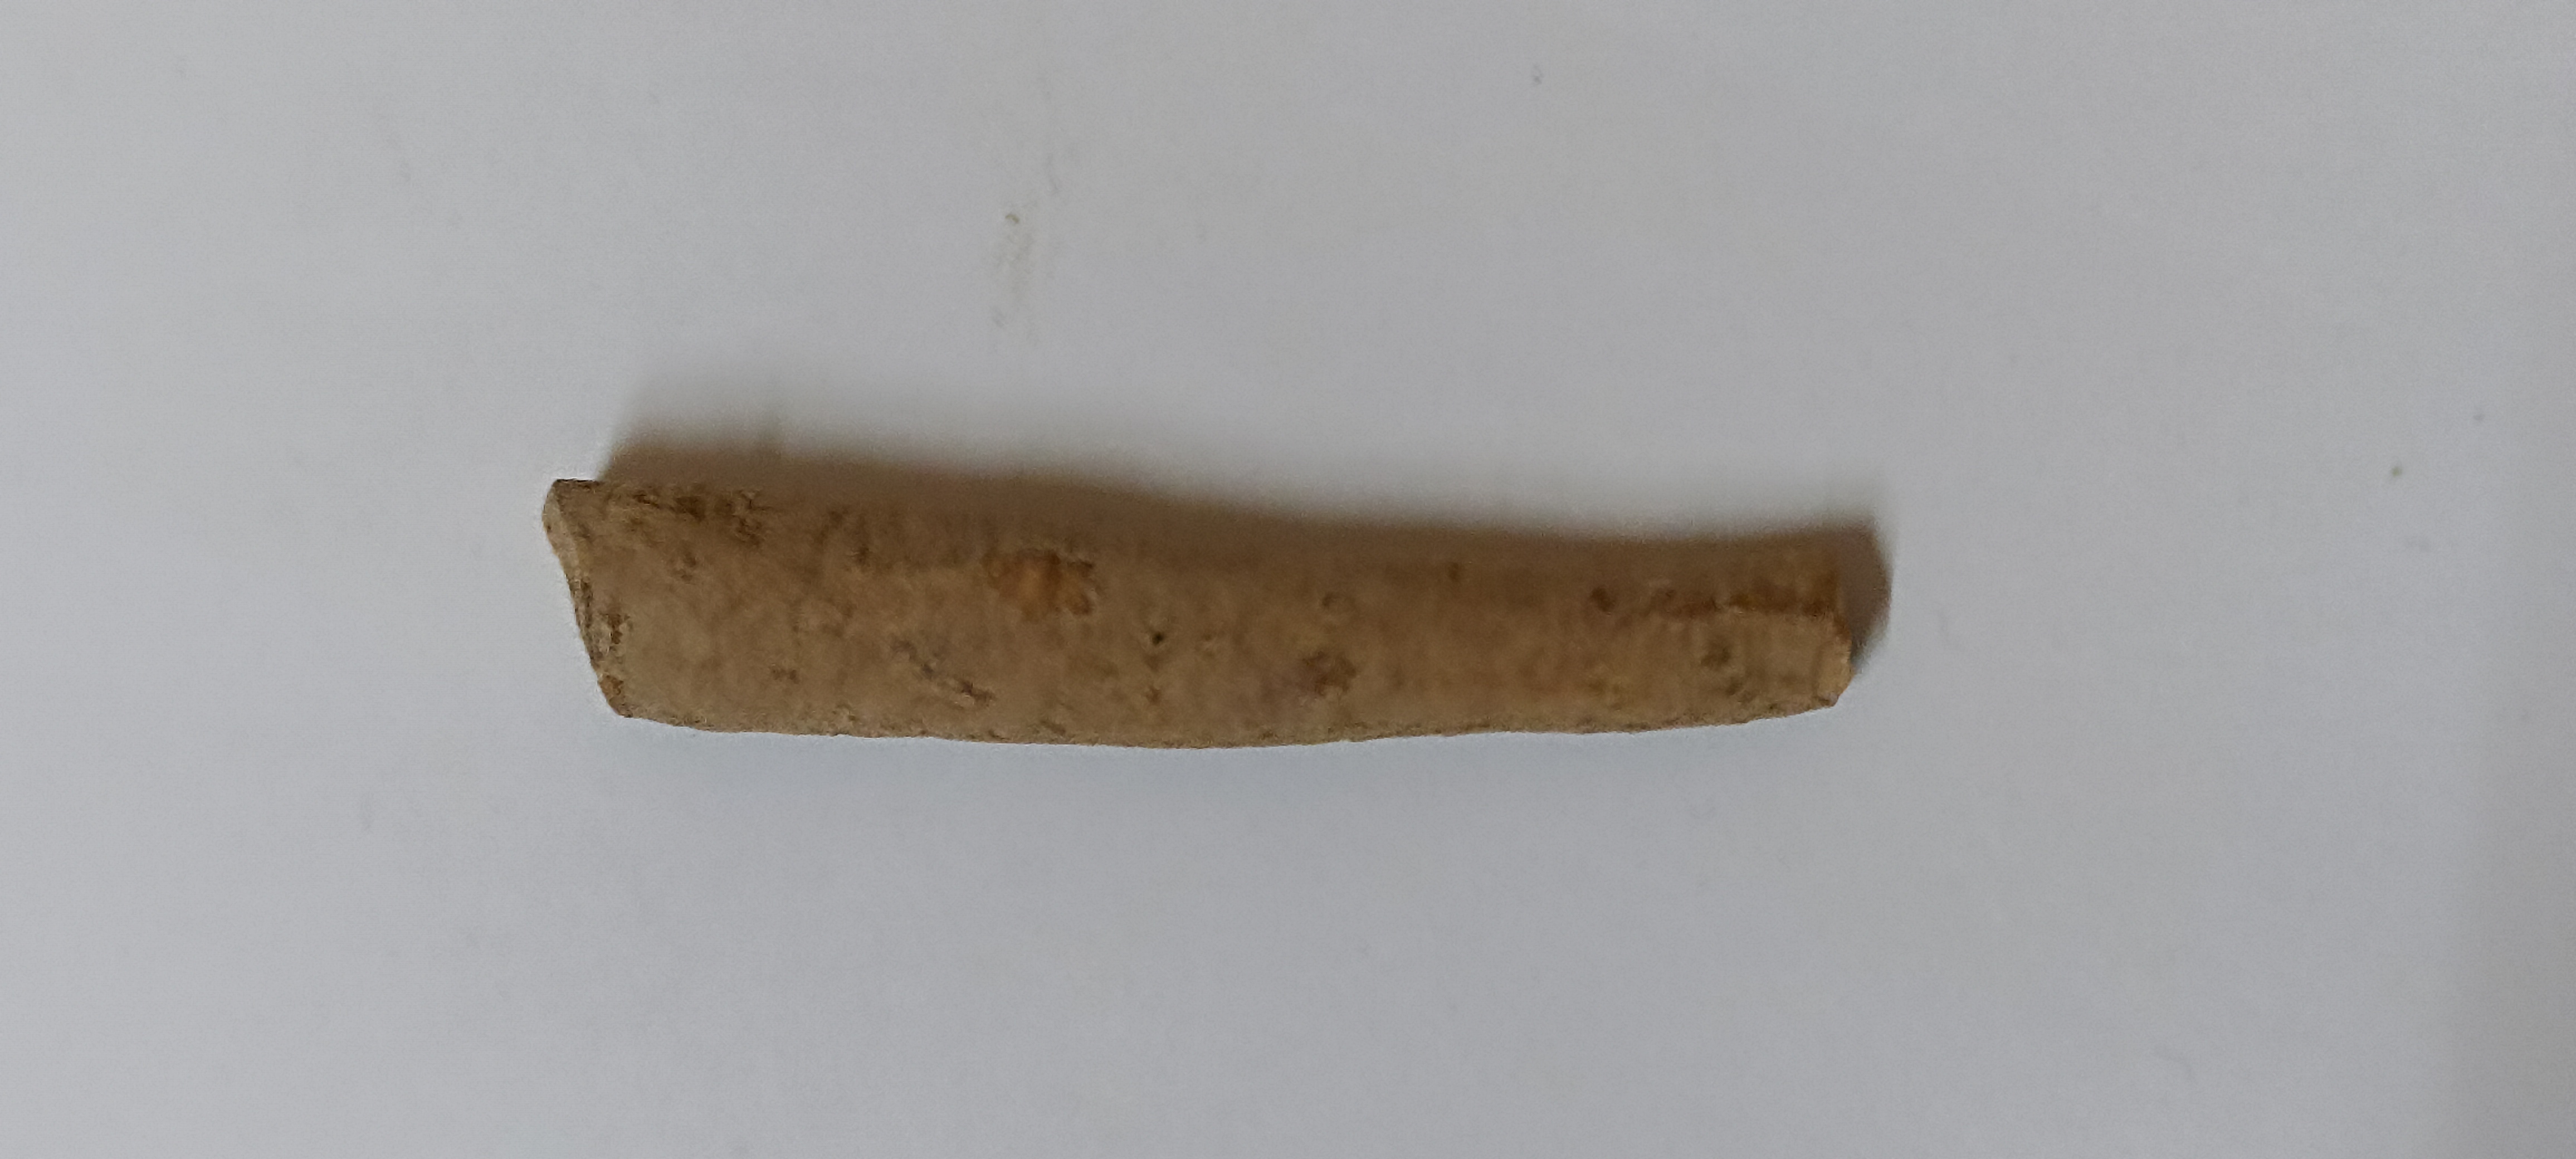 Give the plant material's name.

ashwagandha
